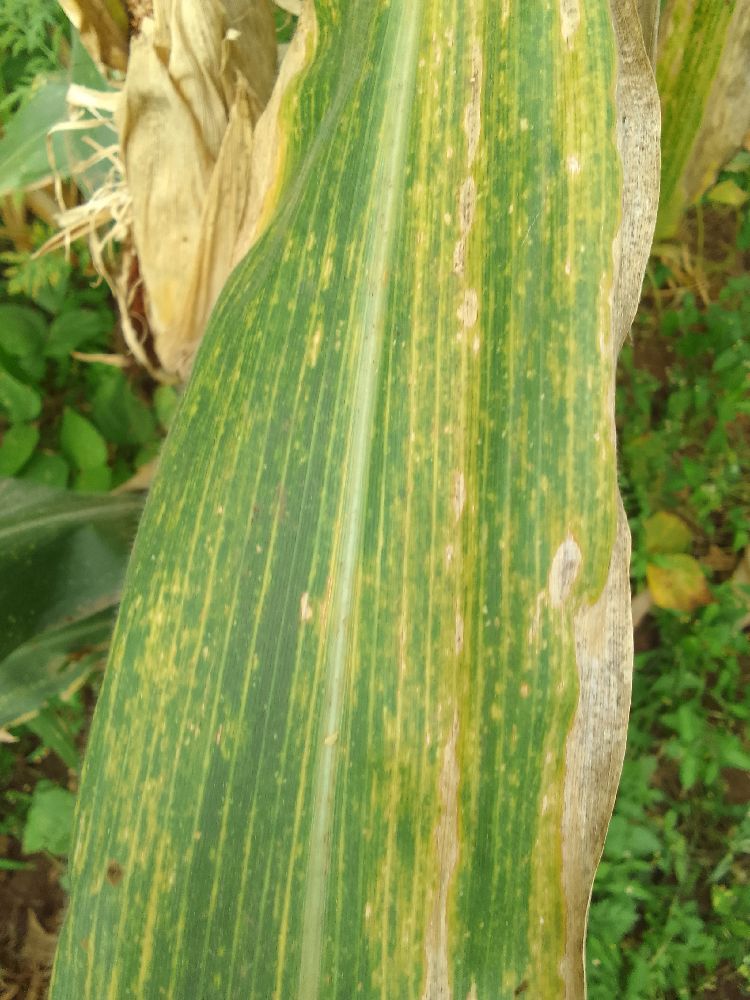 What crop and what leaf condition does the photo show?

maize, maize lethal necrosis
